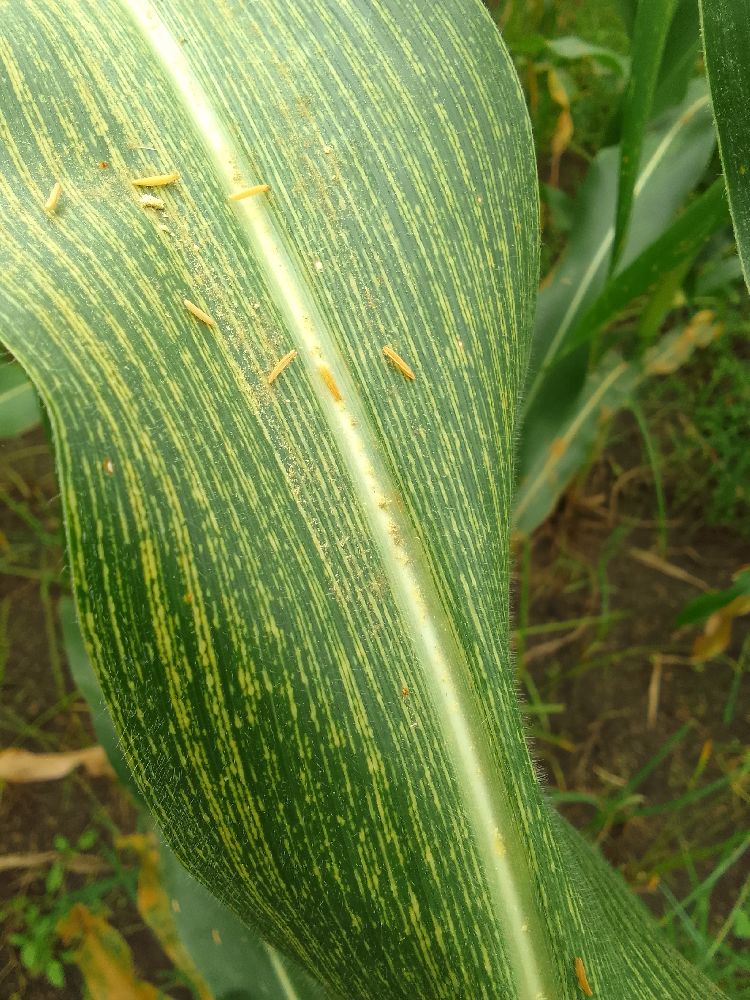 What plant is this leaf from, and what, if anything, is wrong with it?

maize, maize streak virus
